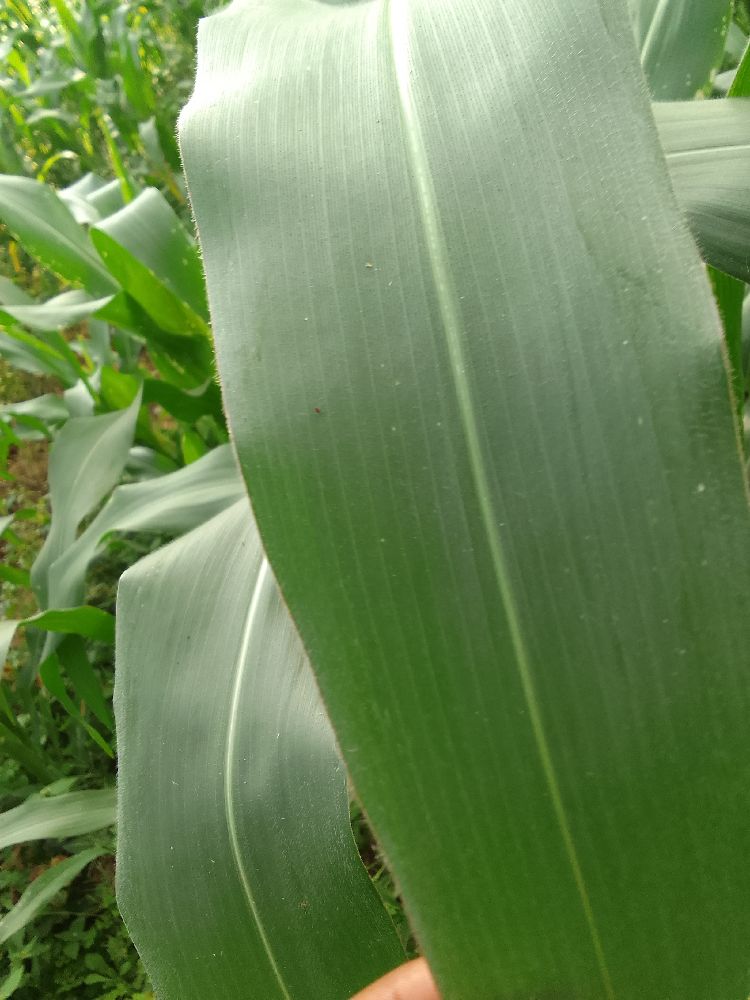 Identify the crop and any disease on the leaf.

maize, healthy
